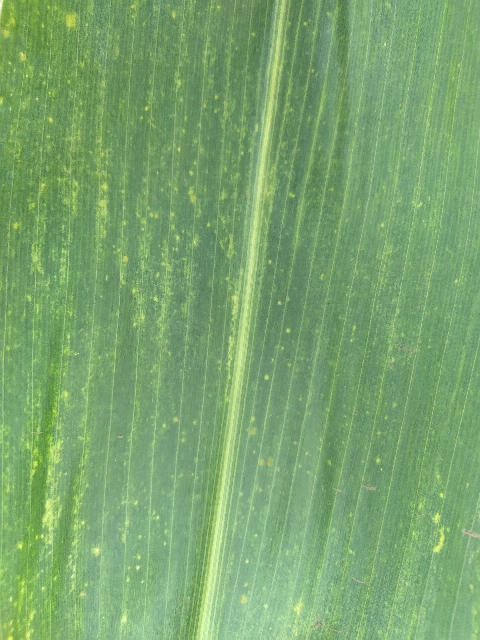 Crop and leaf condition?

maize, maize lethal necrosis
